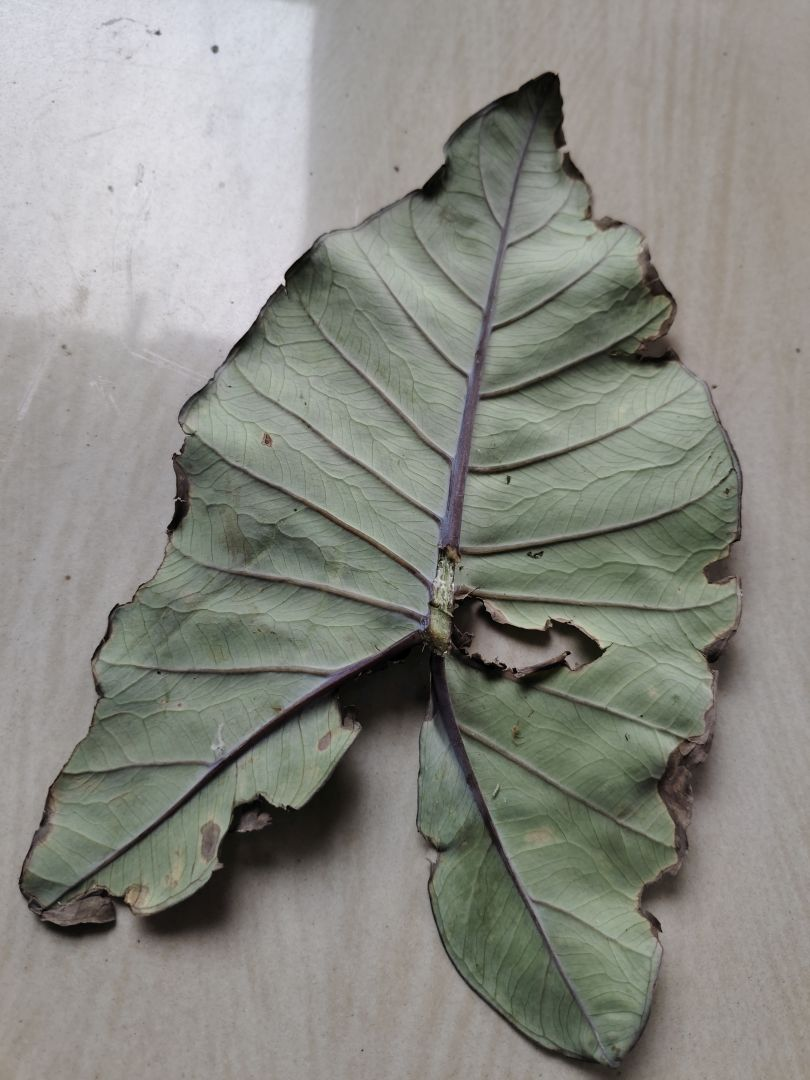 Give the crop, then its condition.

taro, leaf blight
